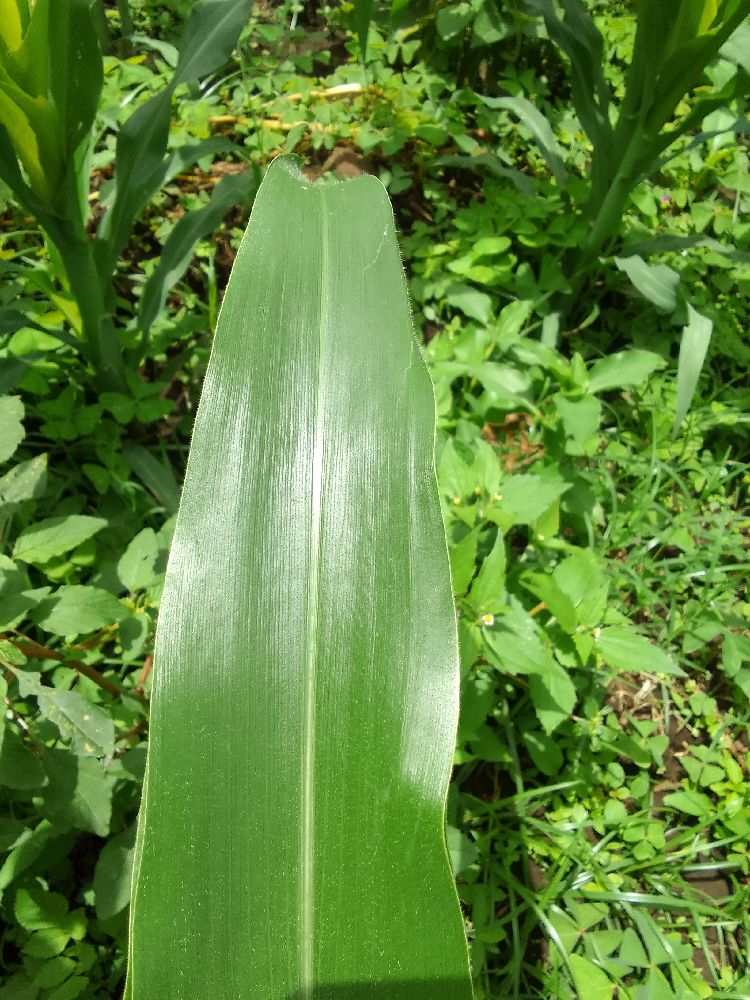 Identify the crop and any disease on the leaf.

maize, healthy
